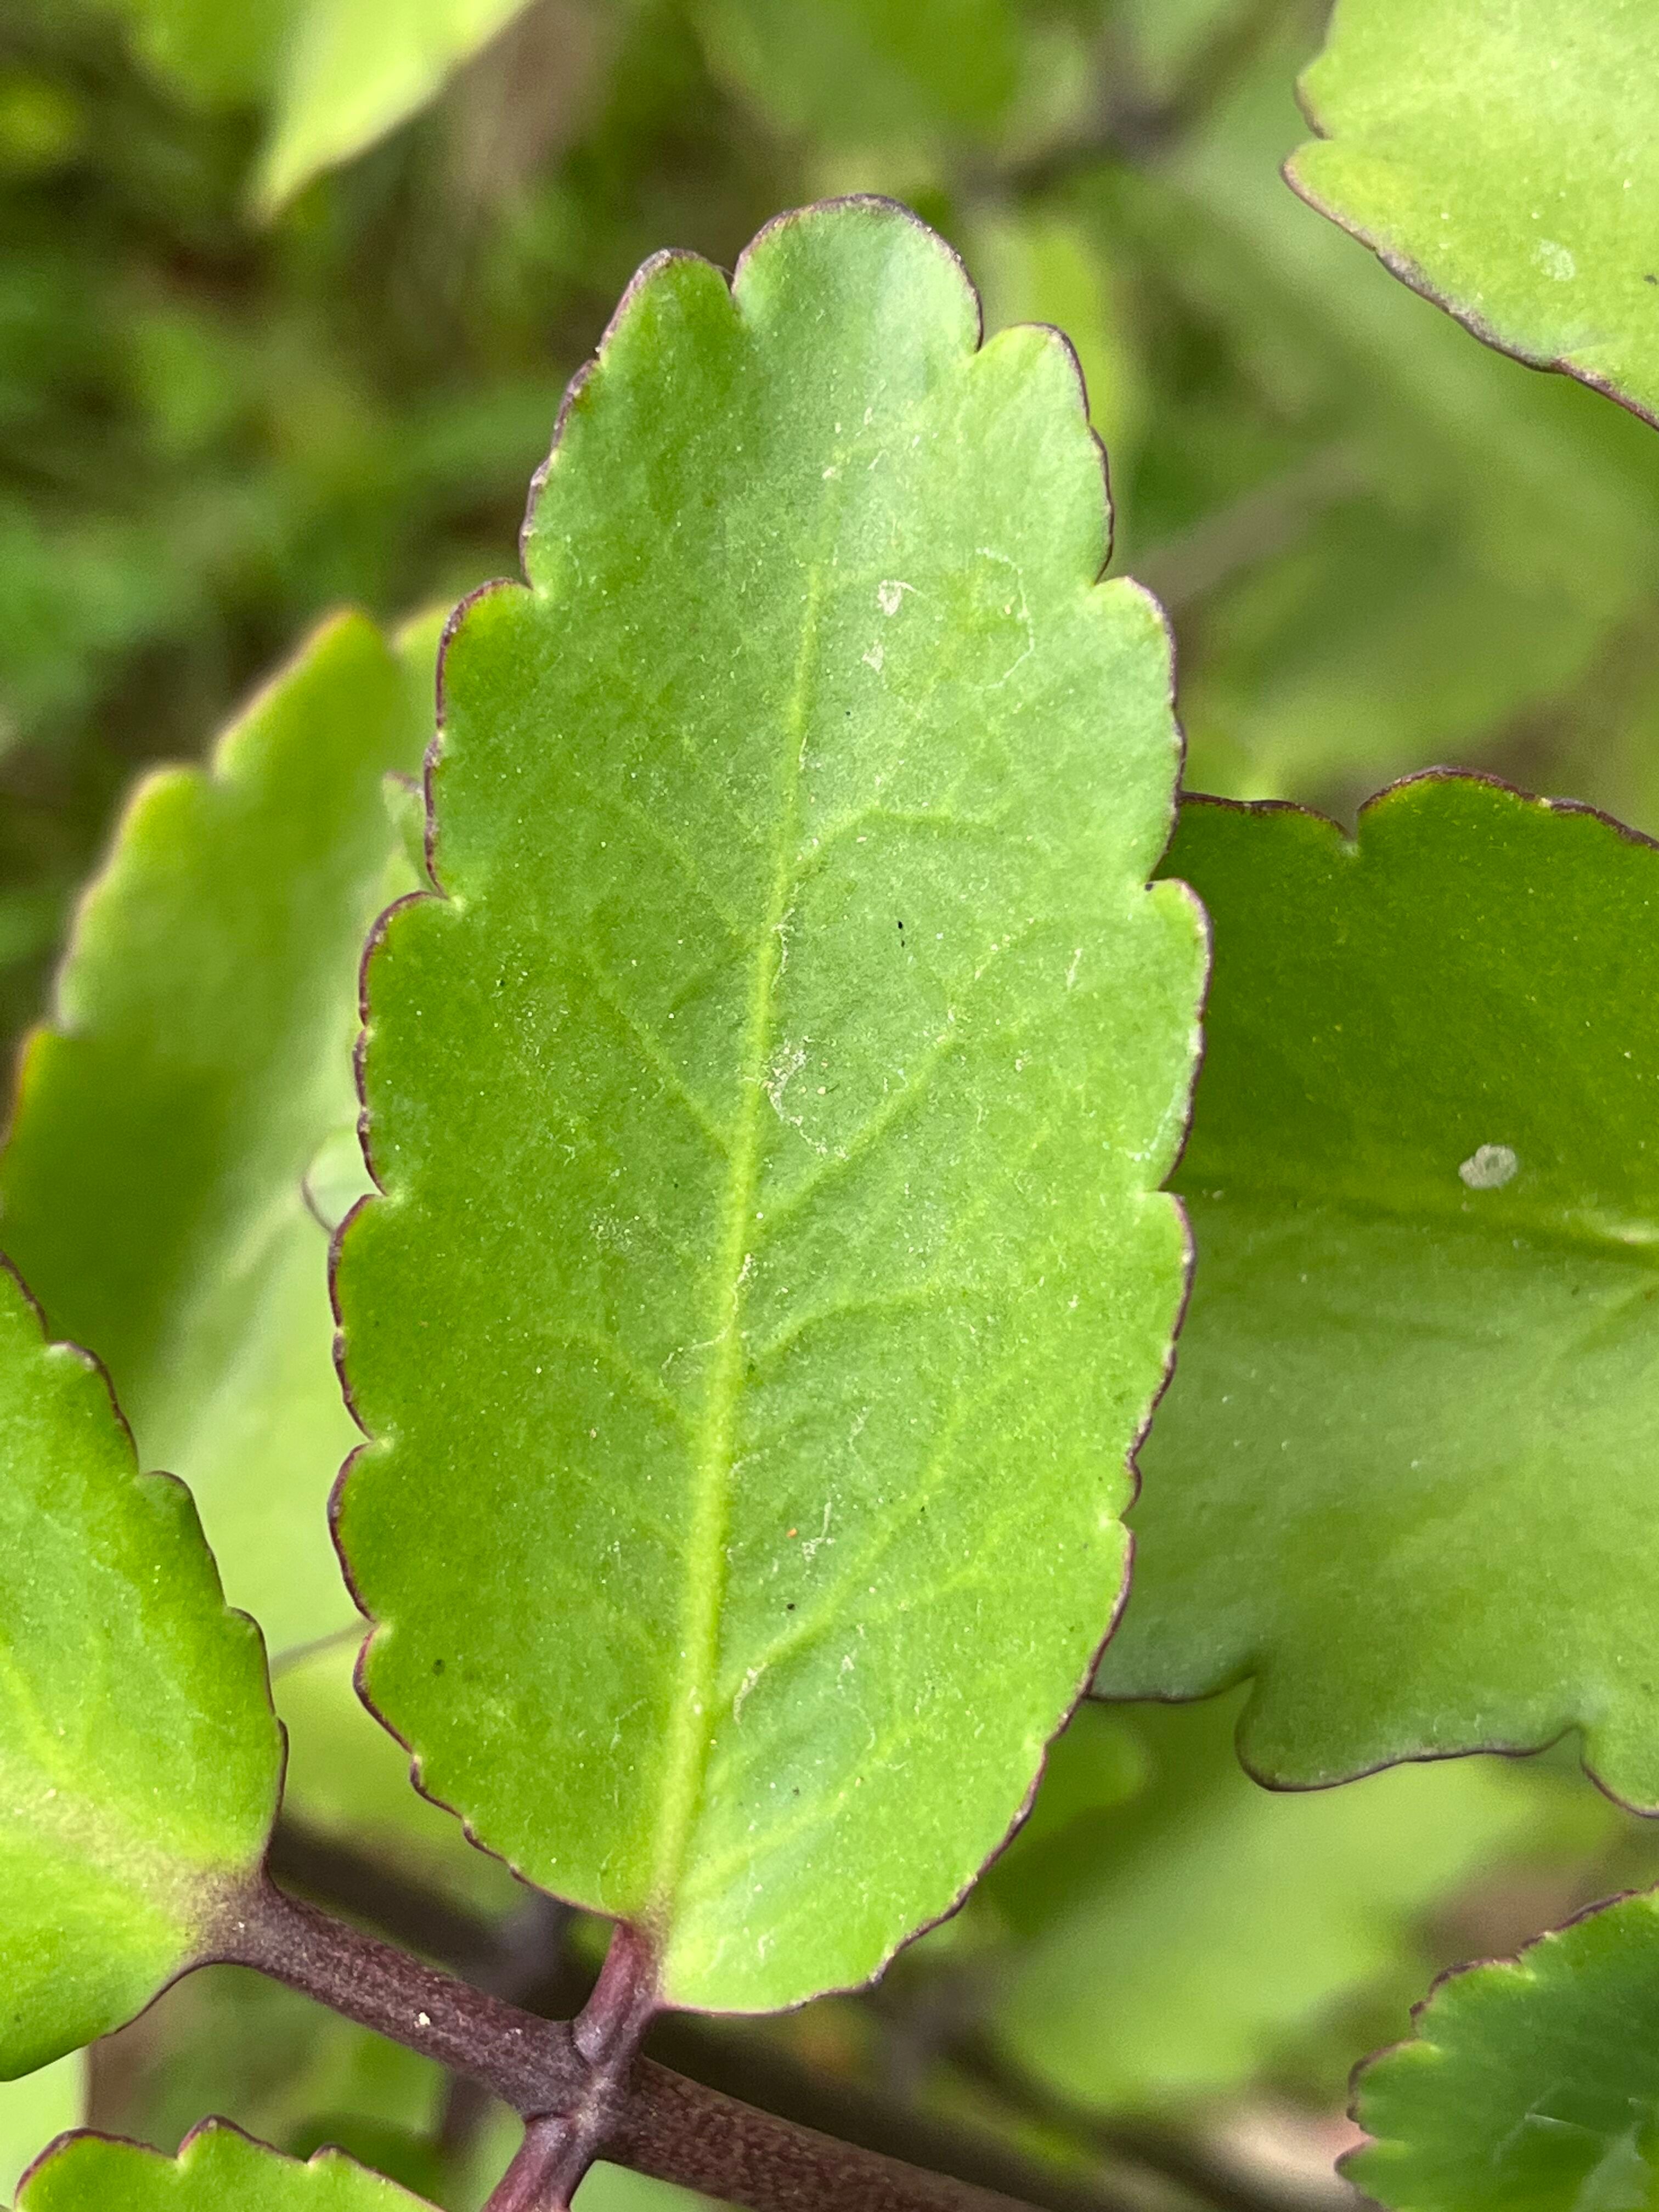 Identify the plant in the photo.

pathorkuci
